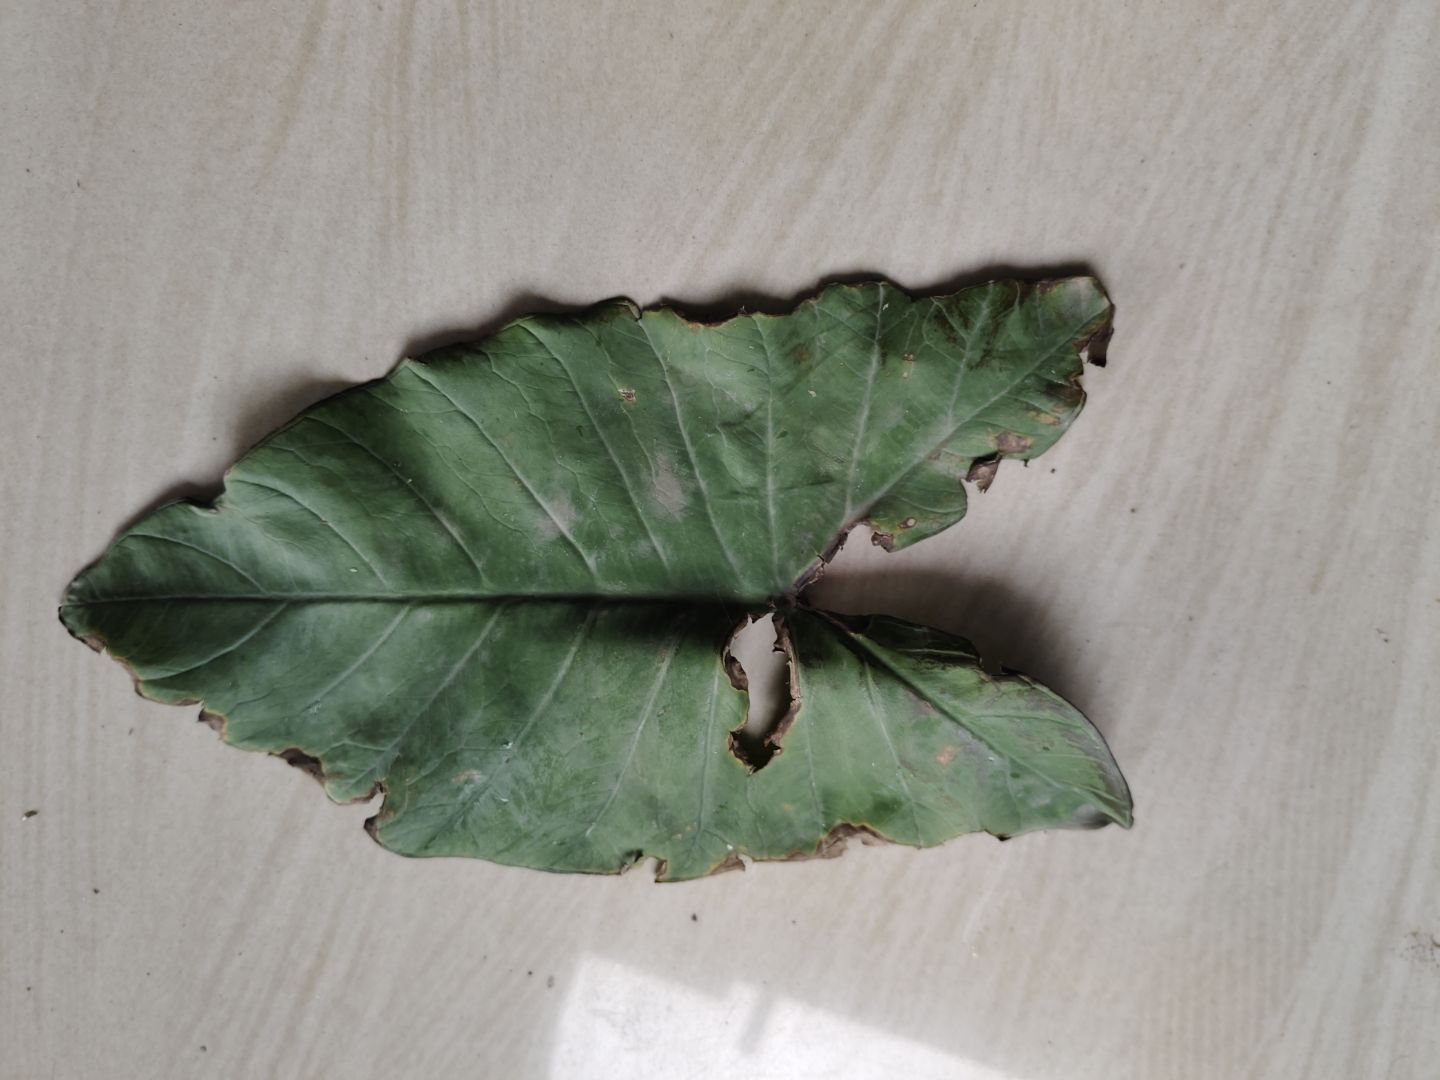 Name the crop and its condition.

taro, leaf blight
